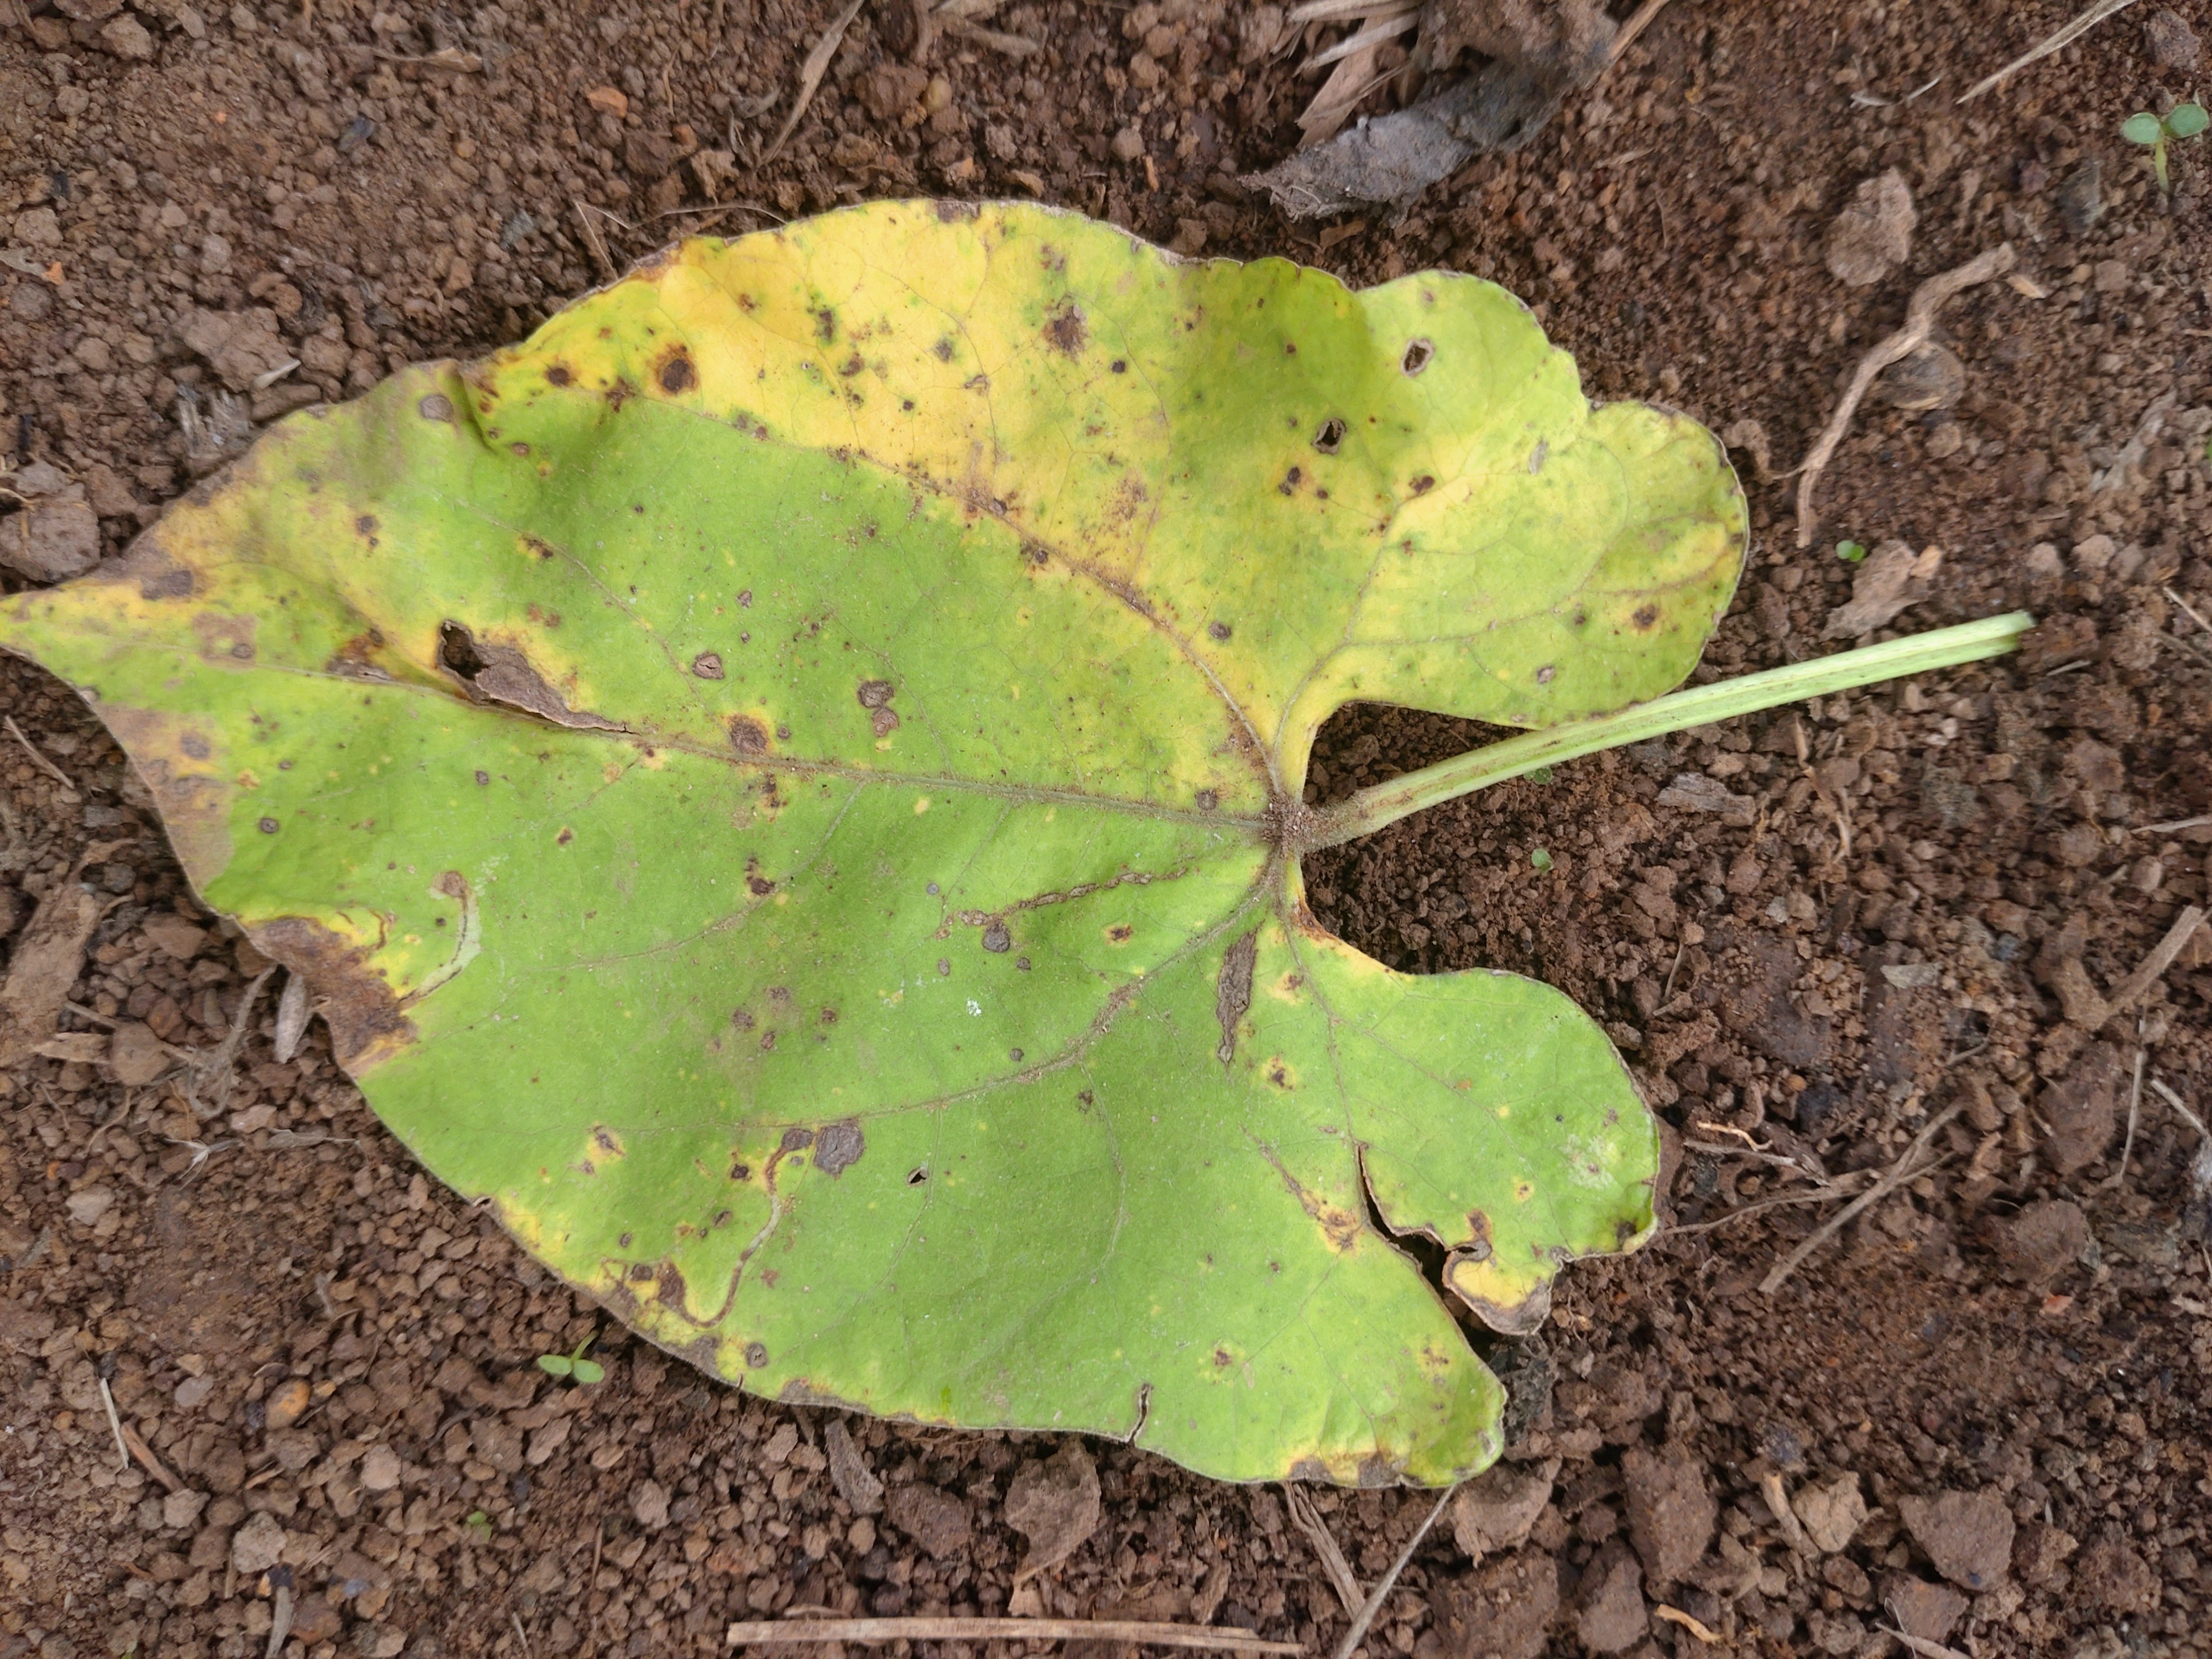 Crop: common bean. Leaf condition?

rust
